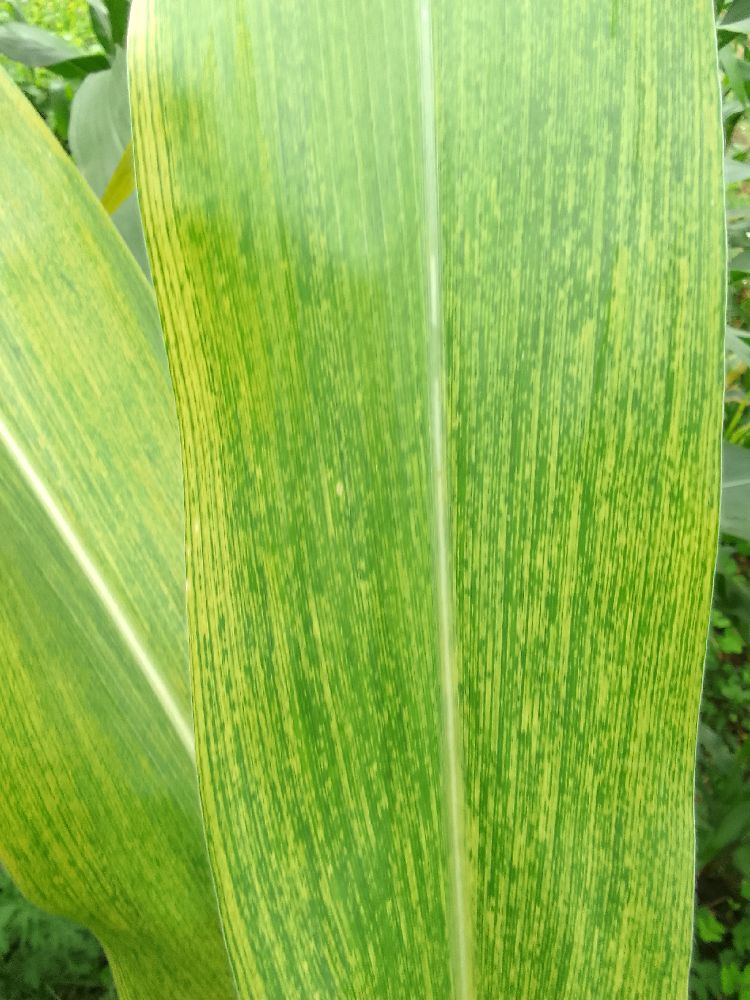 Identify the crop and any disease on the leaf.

maize, maize lethal necrosis
